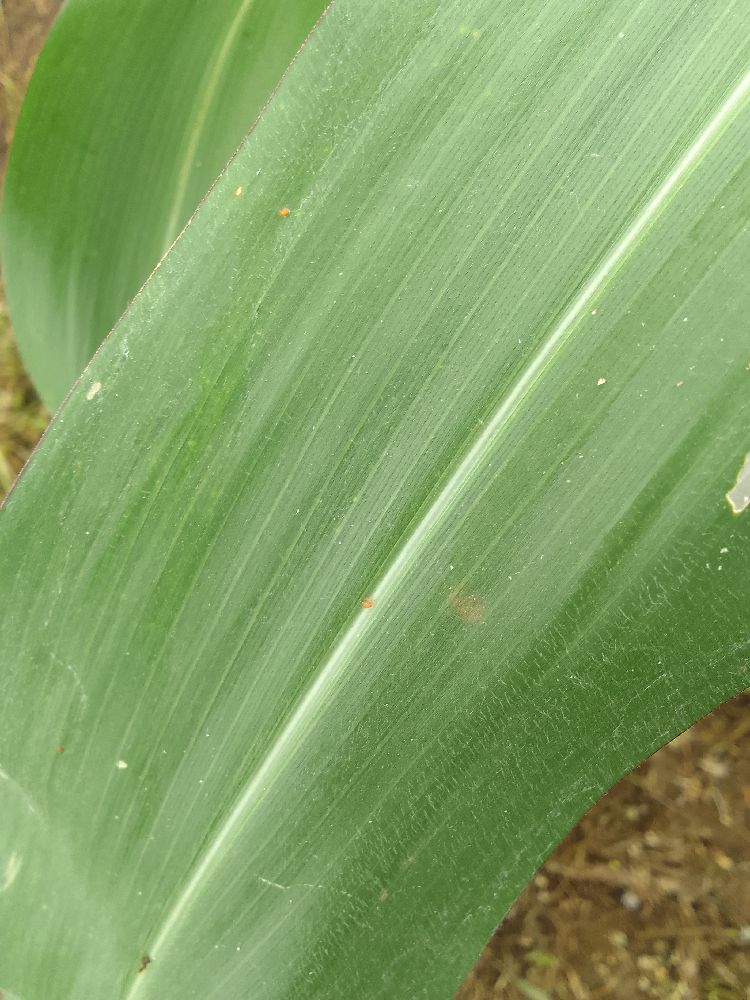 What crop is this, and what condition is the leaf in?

maize, healthy
